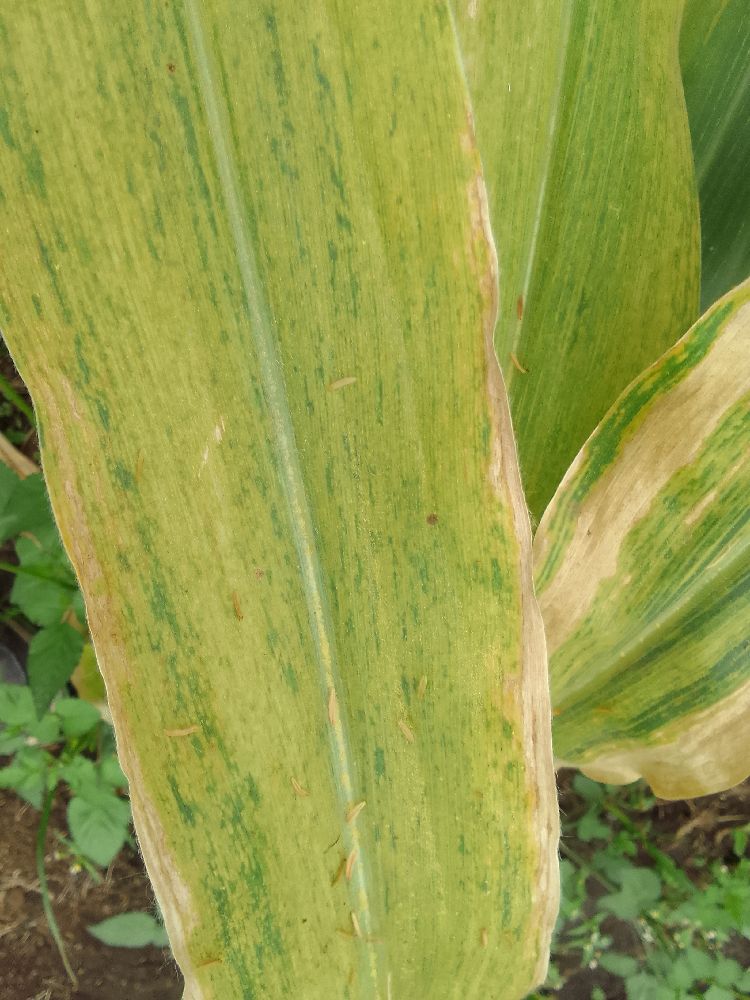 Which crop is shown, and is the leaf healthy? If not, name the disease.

maize, maize lethal necrosis
